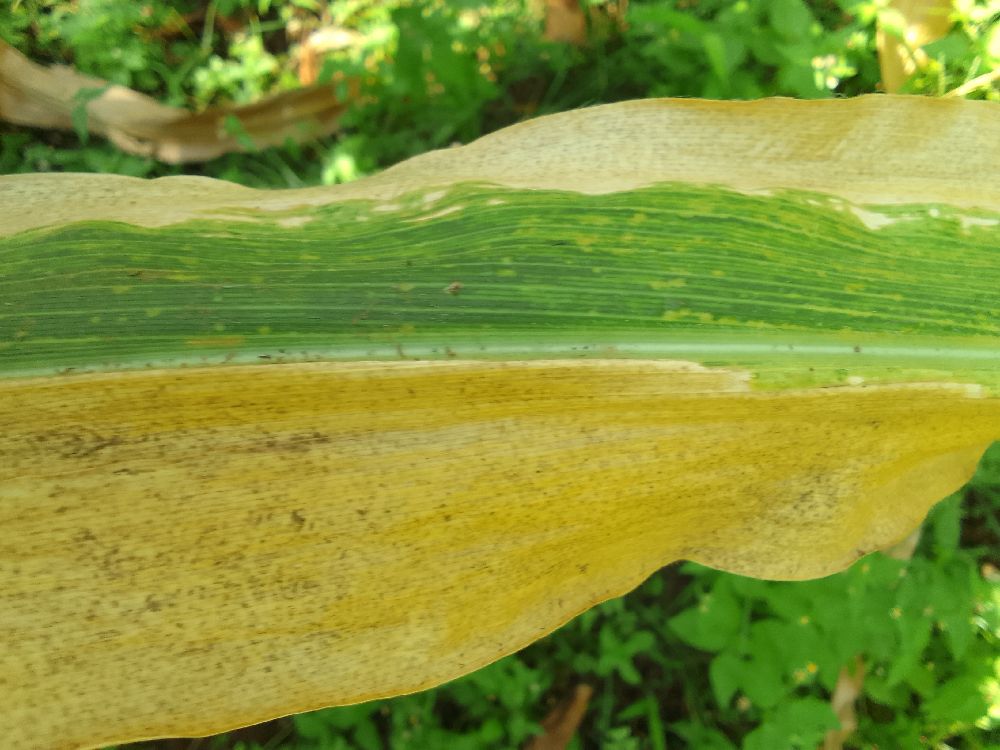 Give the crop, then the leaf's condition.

maize, maize lethal necrosis
